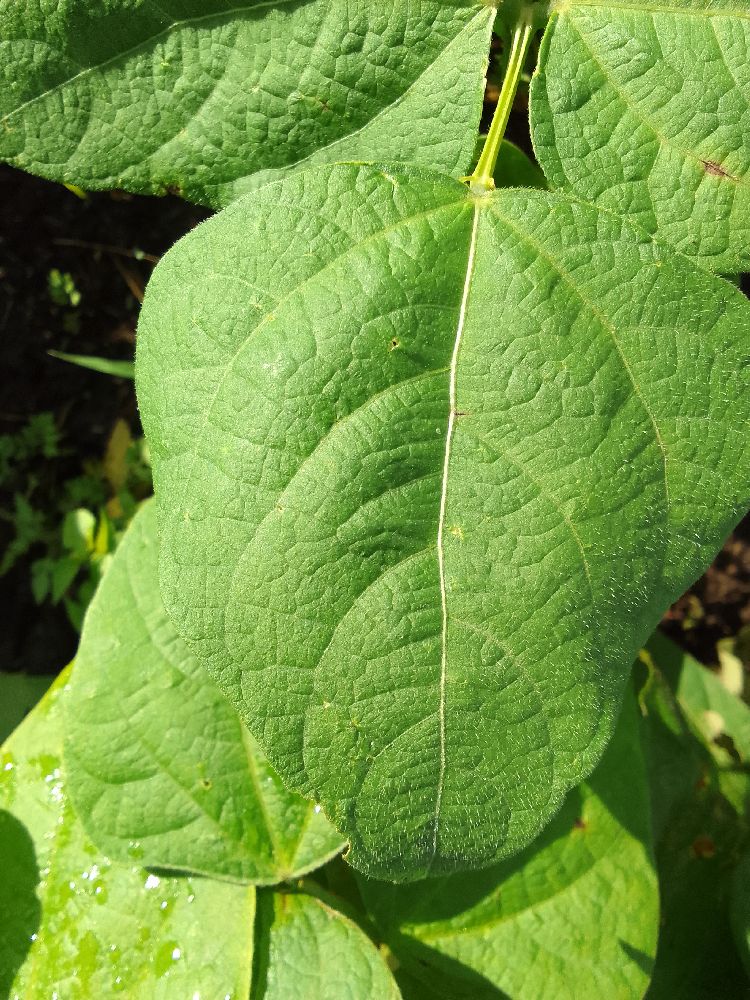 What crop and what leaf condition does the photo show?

common bean, healthy
